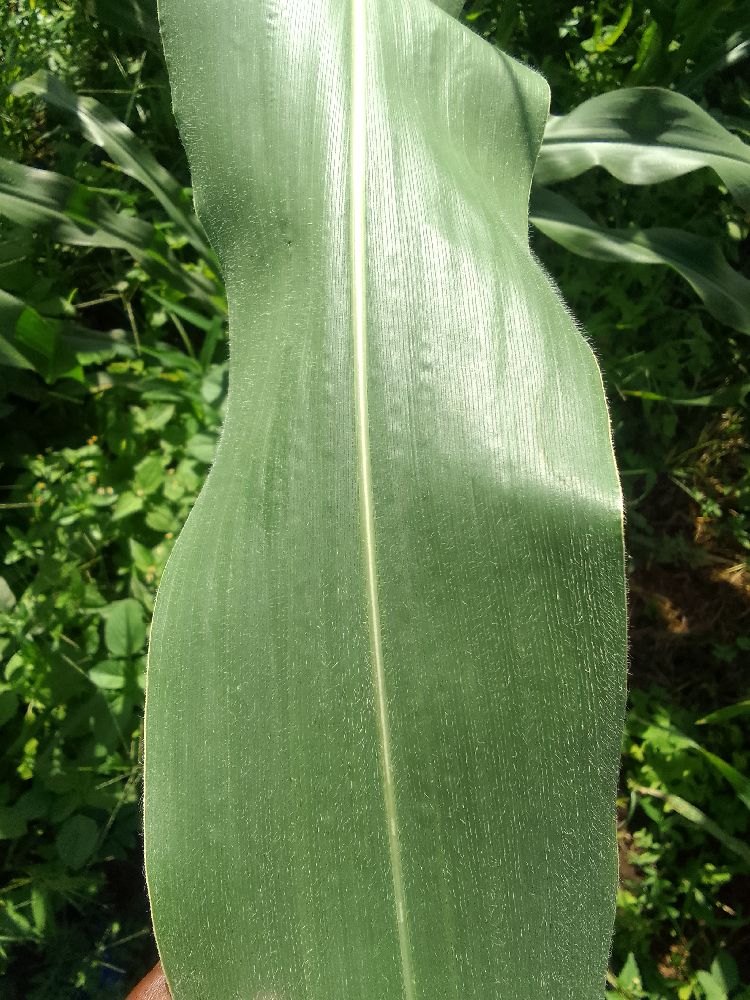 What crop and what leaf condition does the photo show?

maize, healthy
